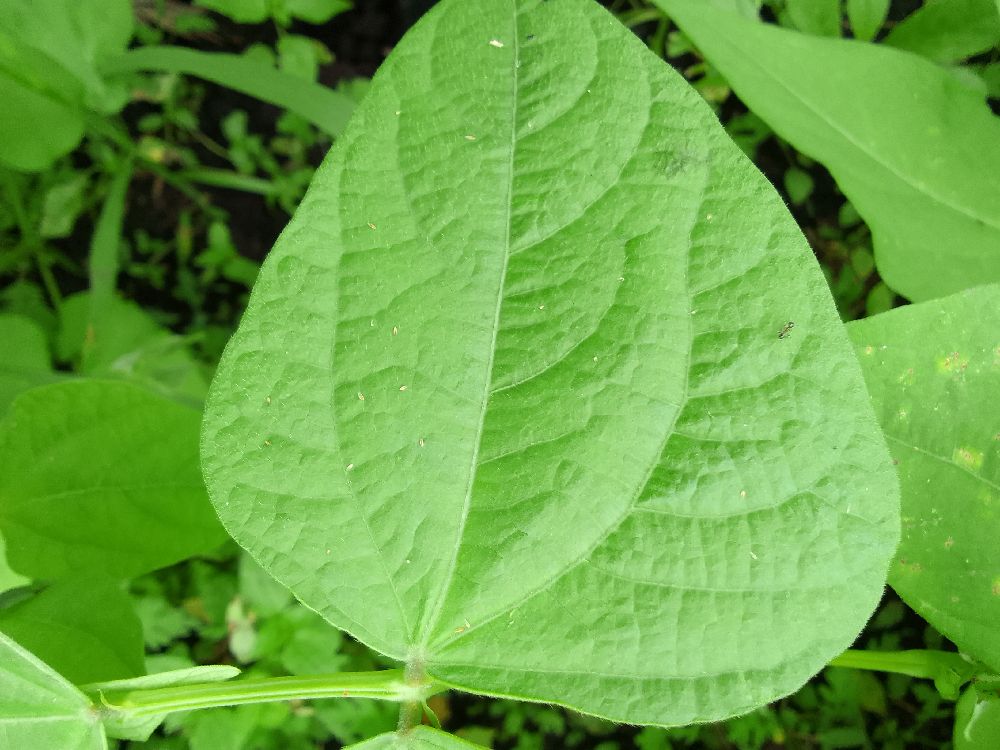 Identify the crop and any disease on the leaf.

common bean, healthy
